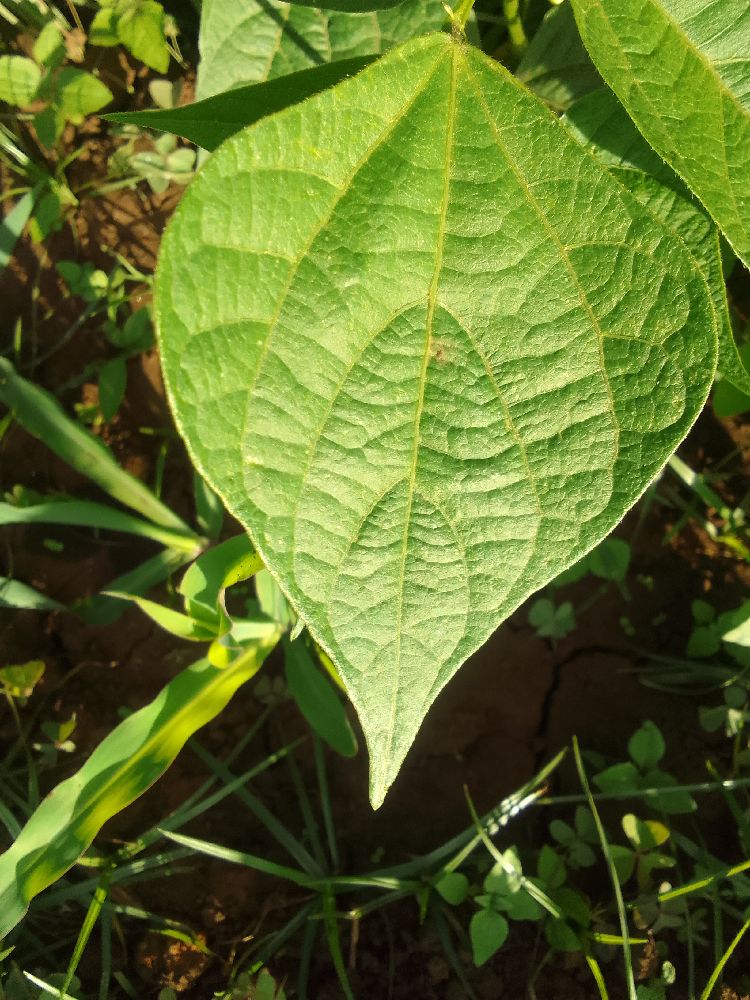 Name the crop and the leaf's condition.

common bean, healthy
